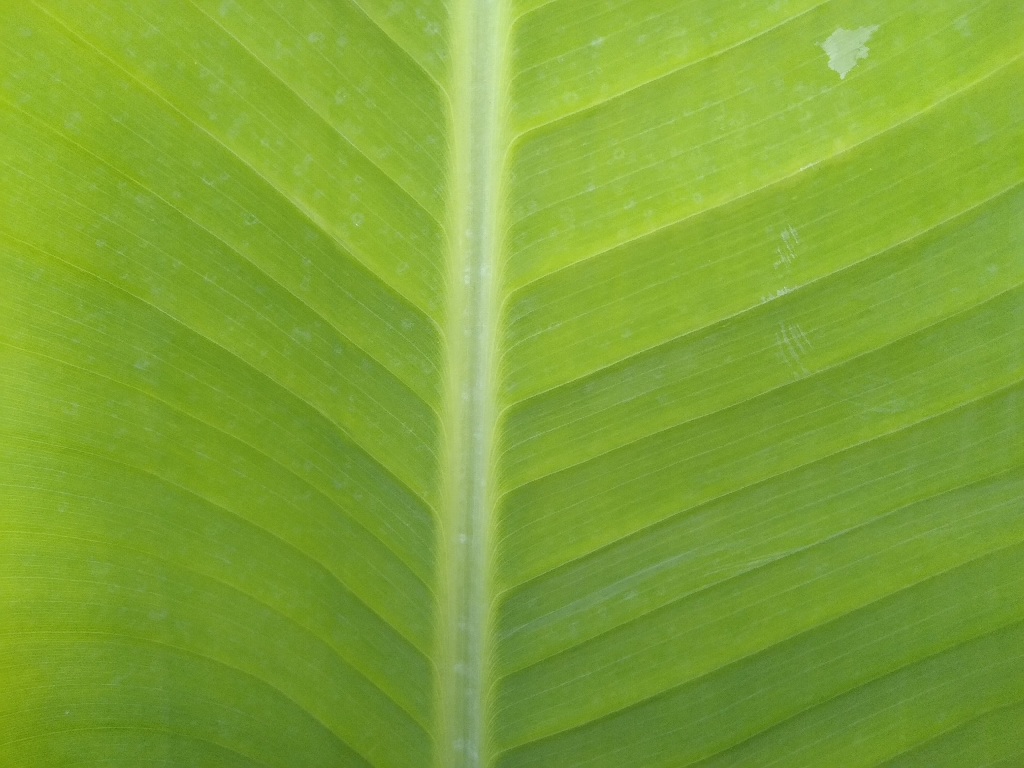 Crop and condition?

banana, healthy
